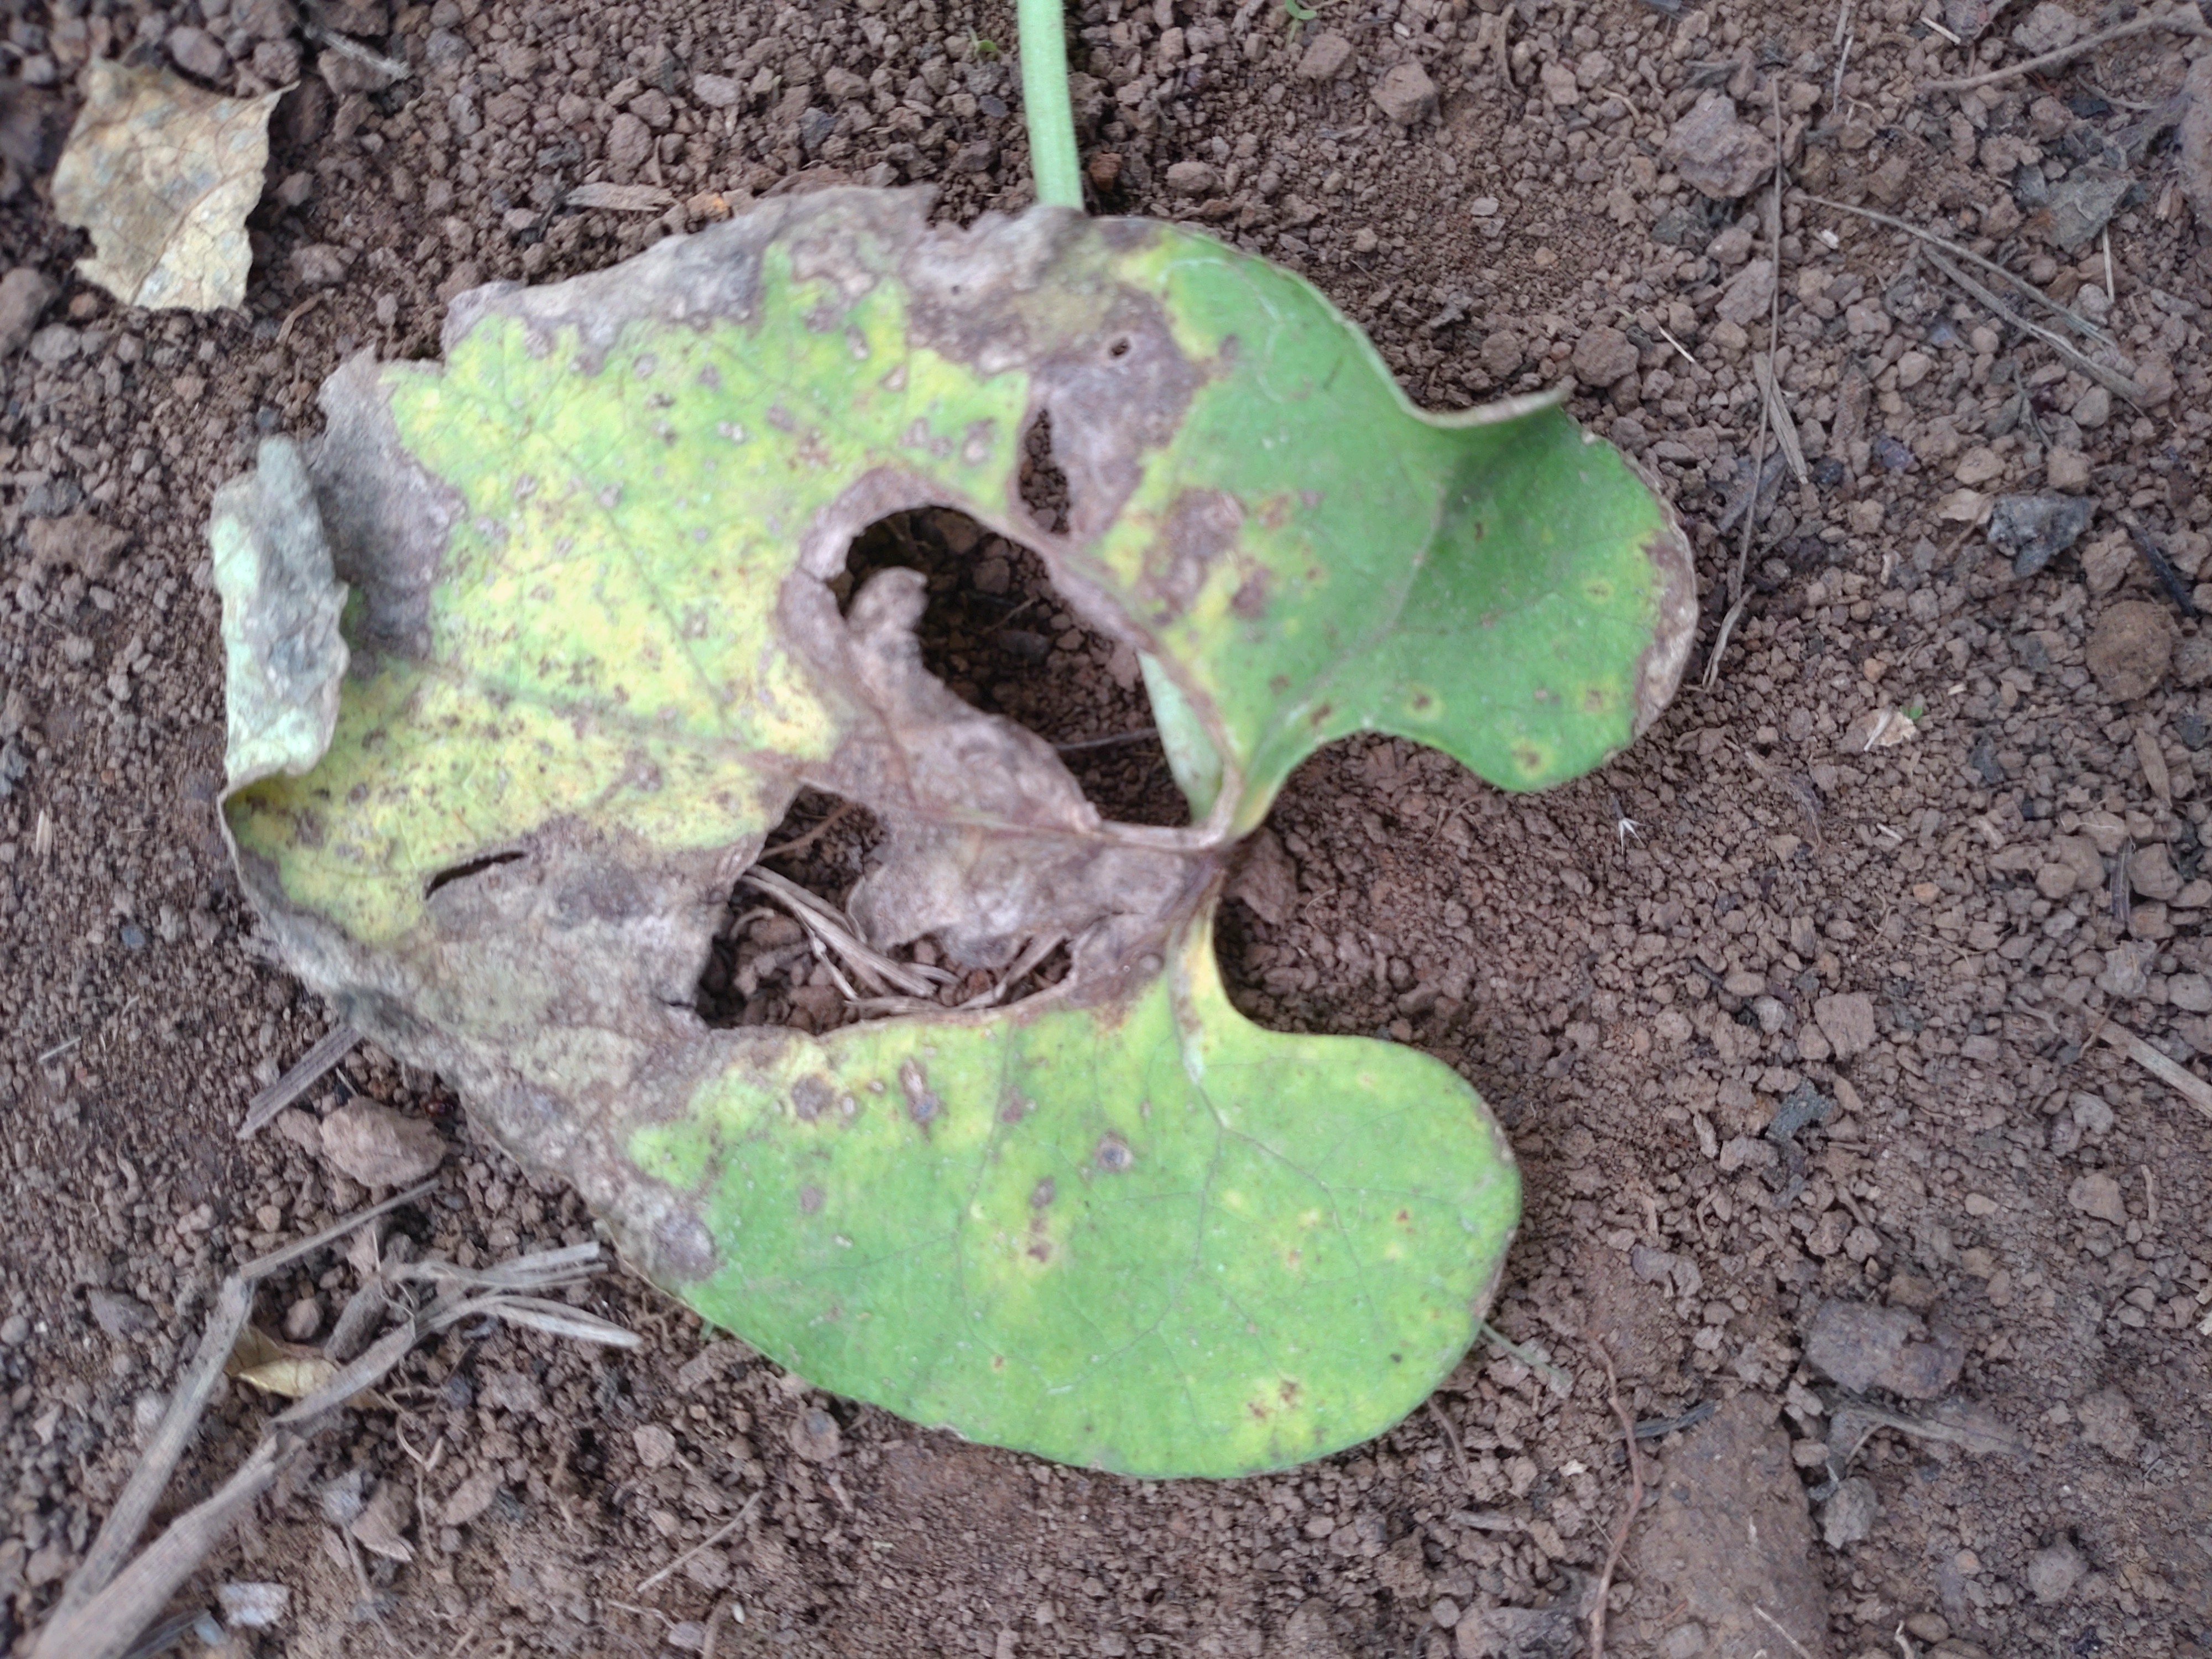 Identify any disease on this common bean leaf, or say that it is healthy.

anthracnose
